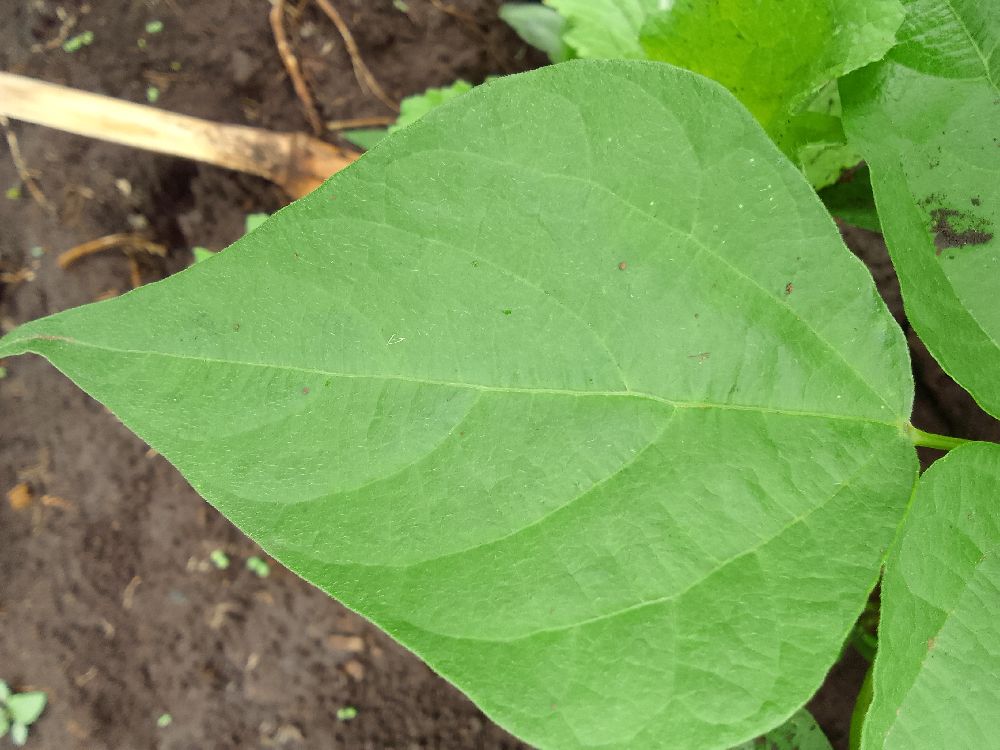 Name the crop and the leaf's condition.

common bean, healthy
